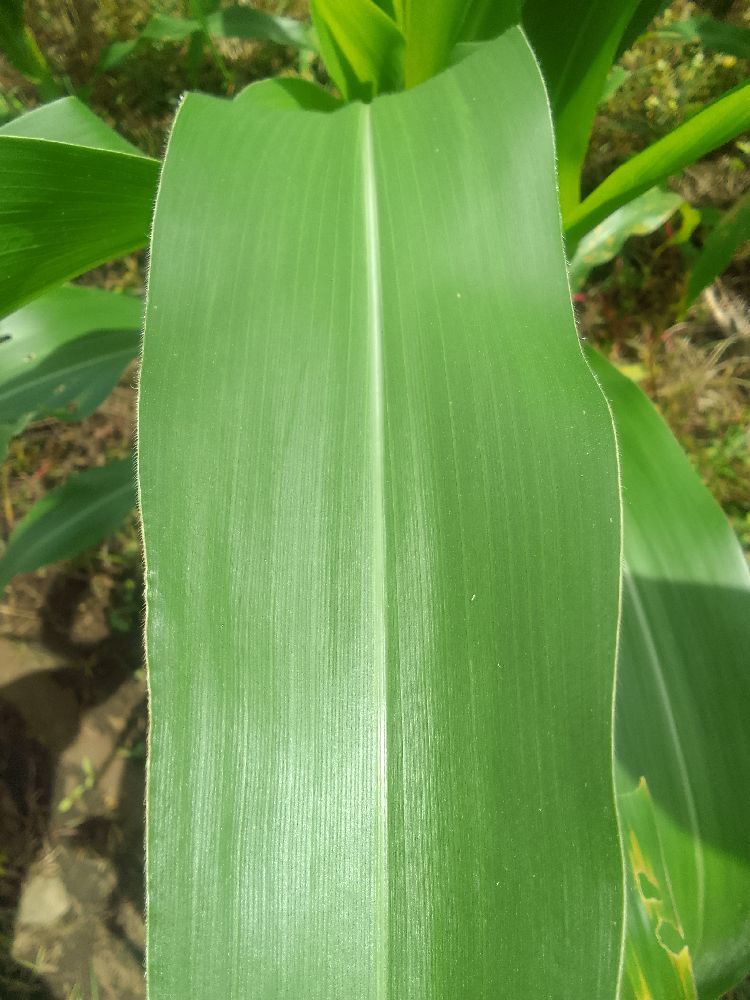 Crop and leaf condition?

maize, healthy
